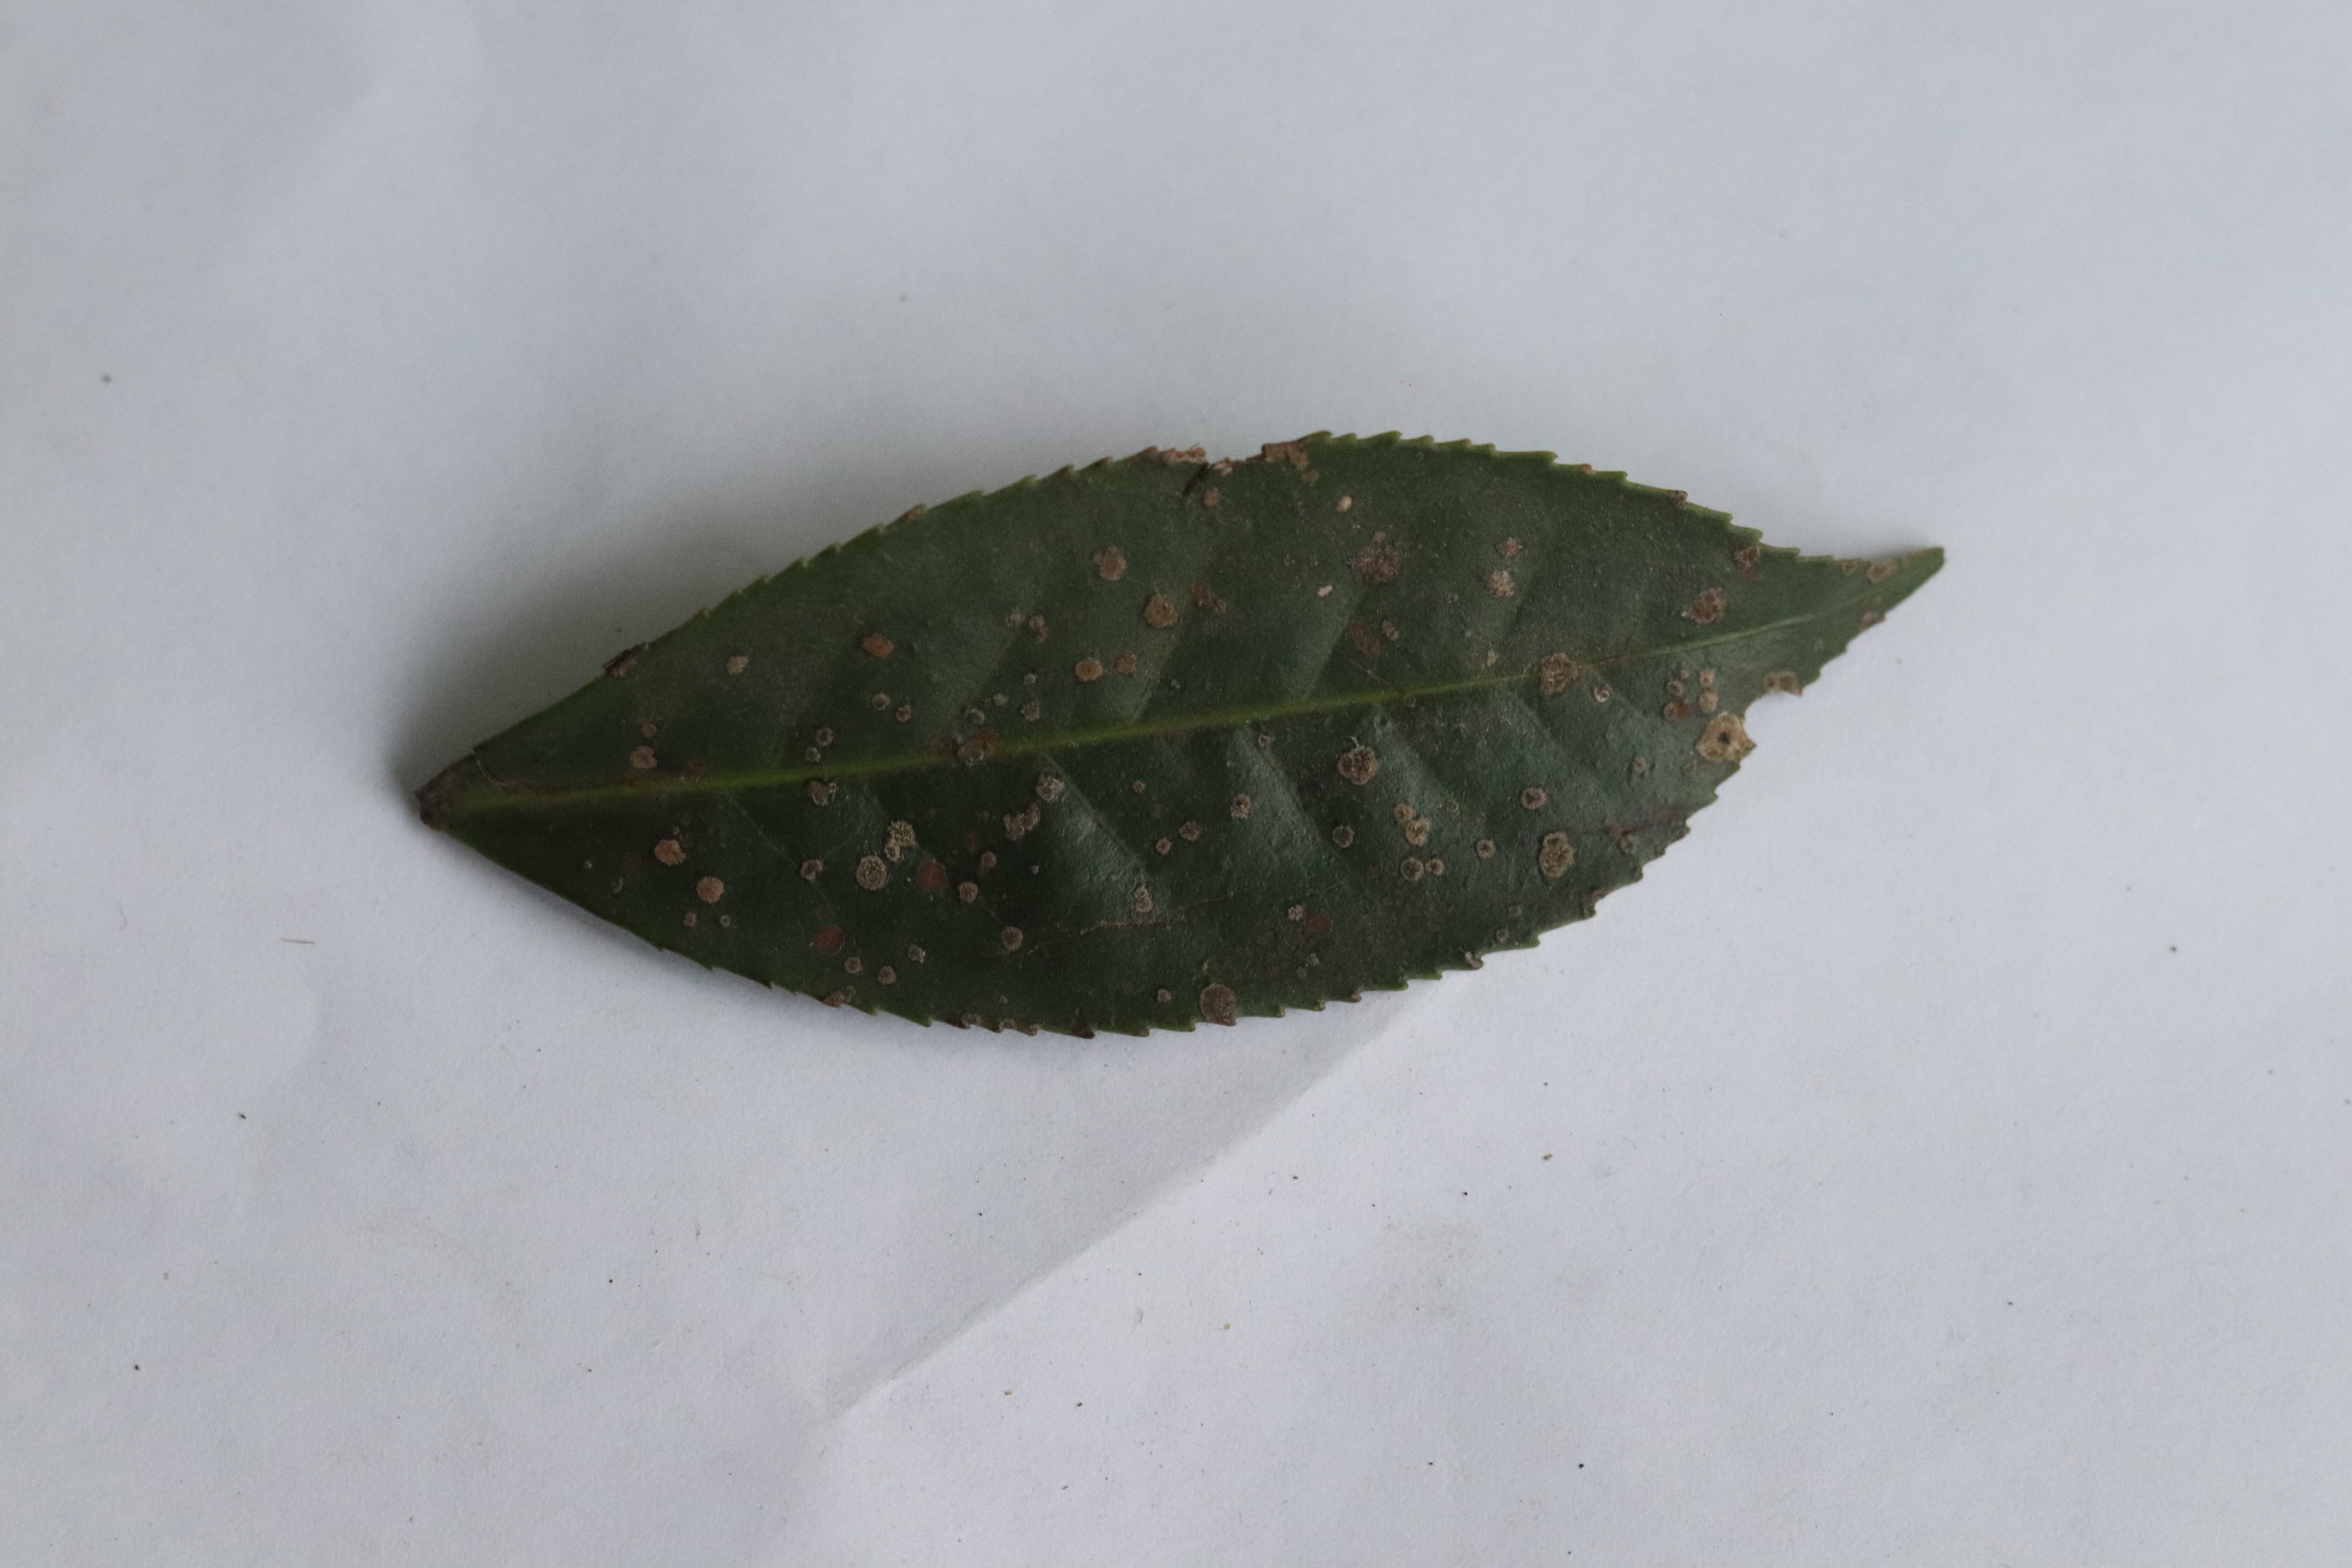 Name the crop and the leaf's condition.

tea, algal leaf
